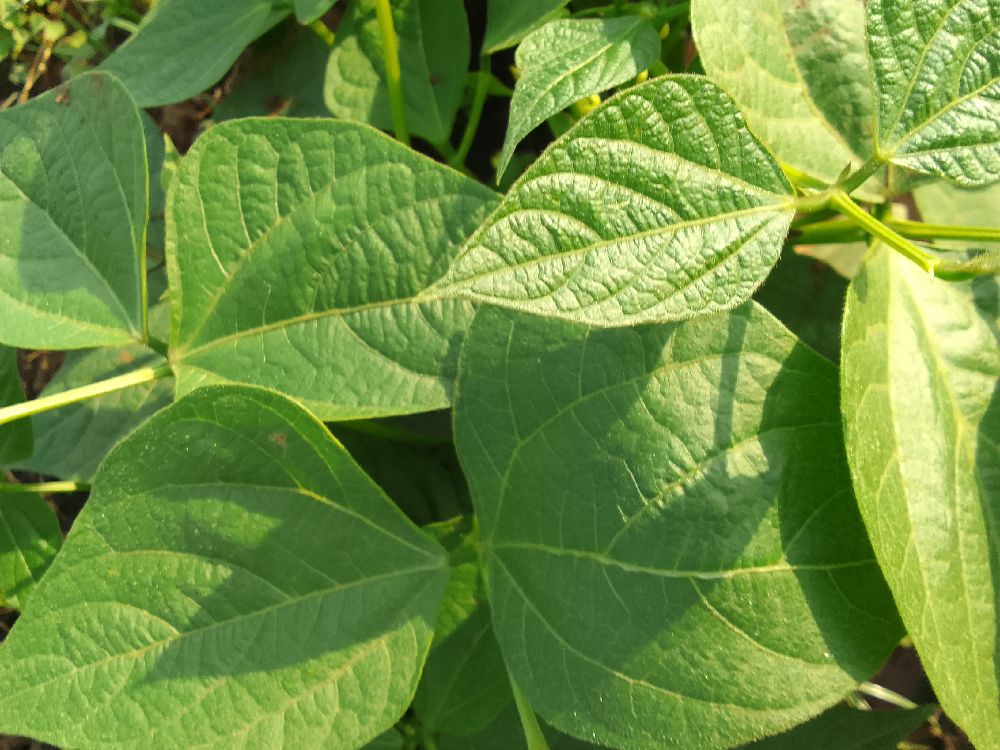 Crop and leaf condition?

common bean, healthy
